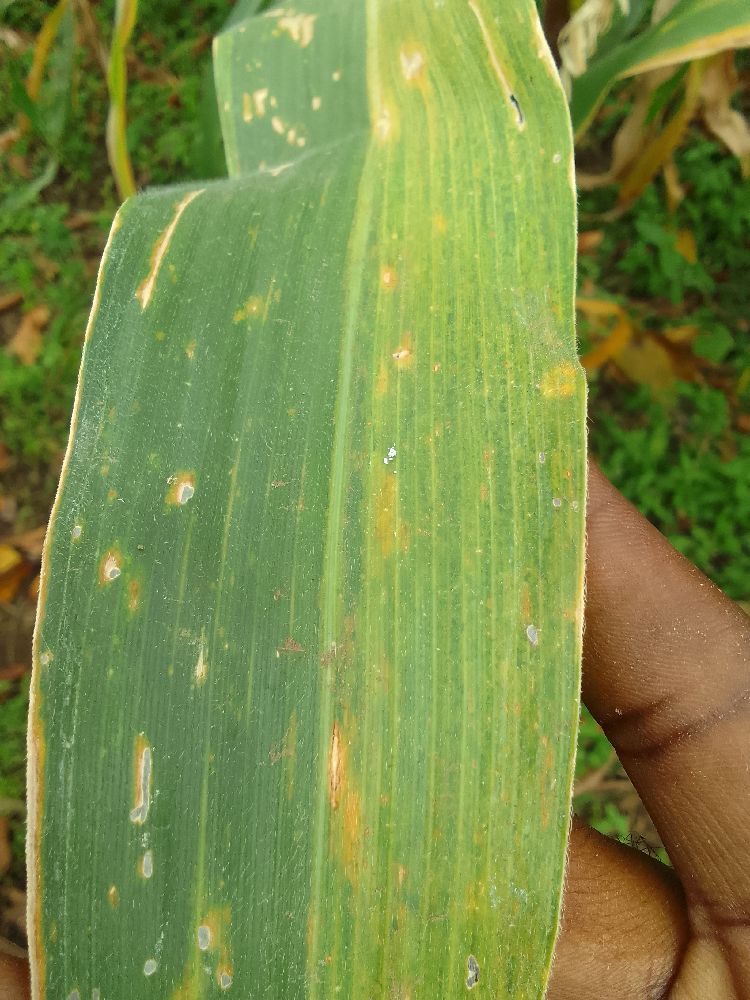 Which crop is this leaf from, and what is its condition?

maize, maize lethal necrosis
